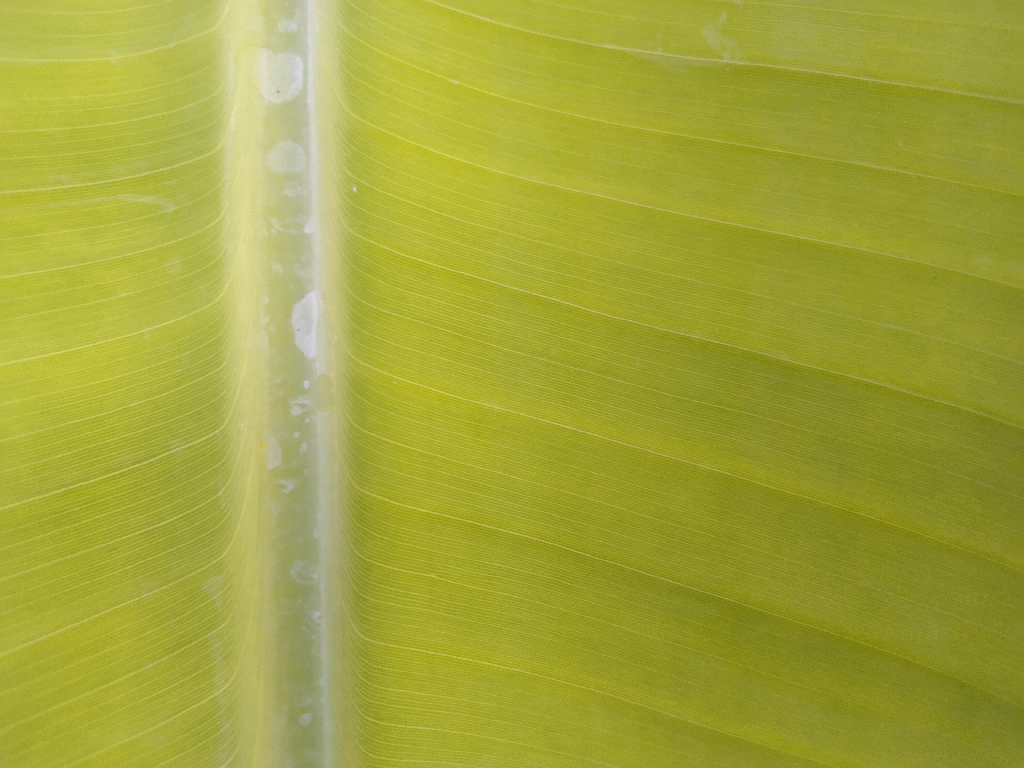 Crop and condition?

banana, healthy
